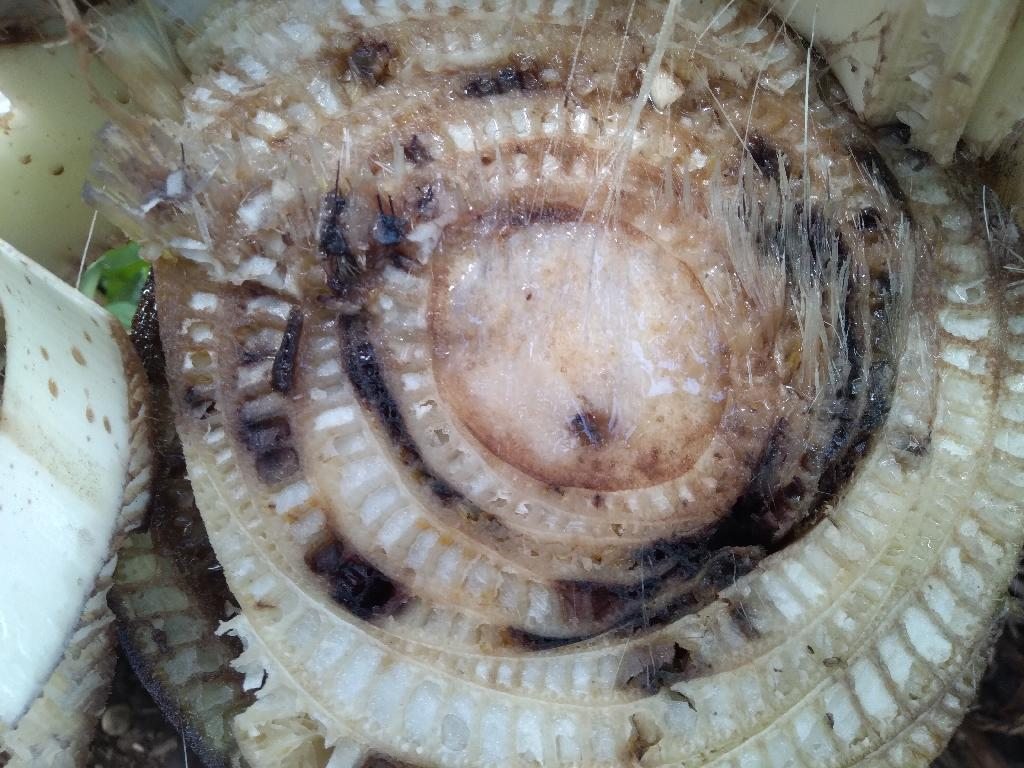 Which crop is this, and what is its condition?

banana, fusarium wilt race 1
